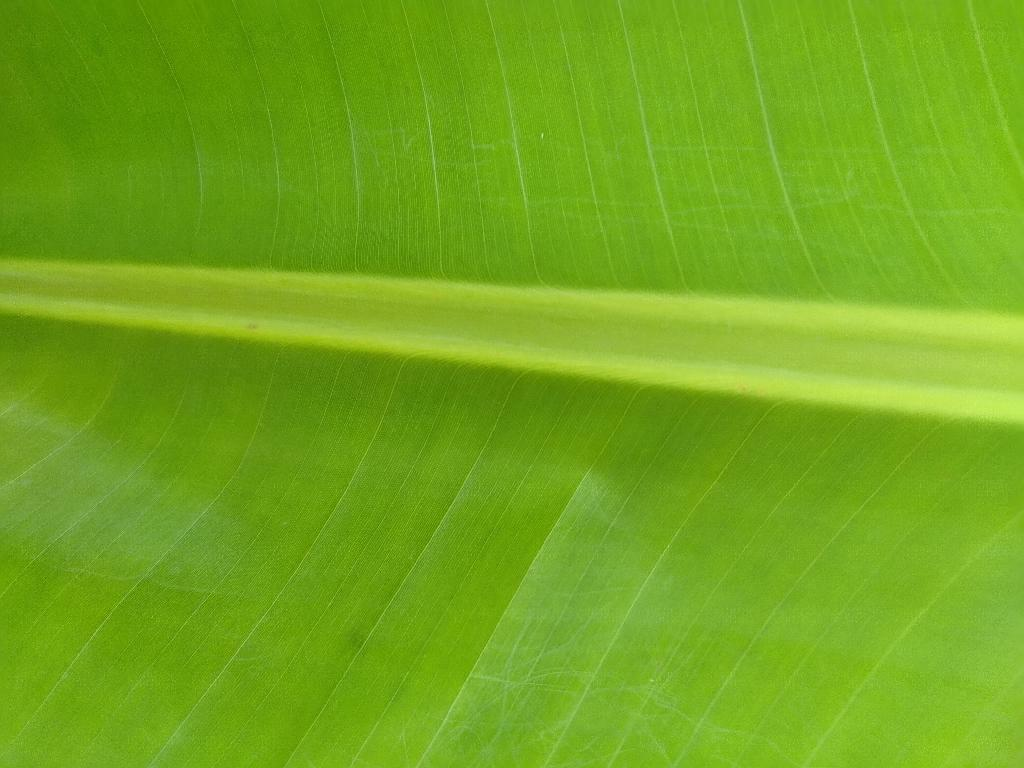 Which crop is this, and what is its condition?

banana, healthy
